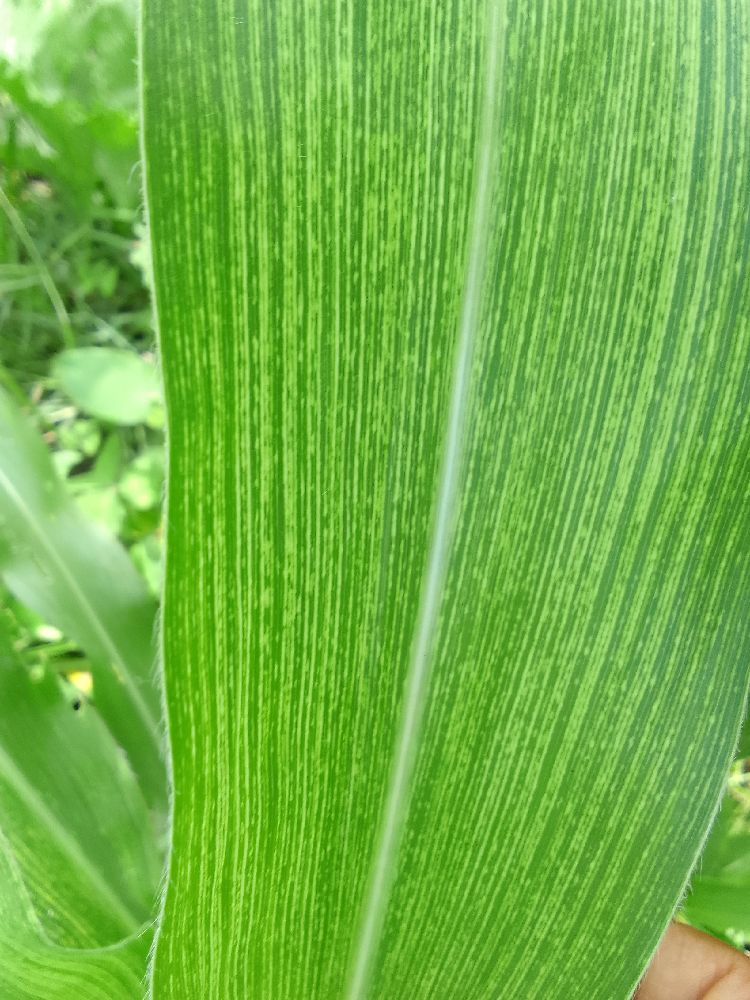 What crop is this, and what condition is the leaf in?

maize, maize streak virus
